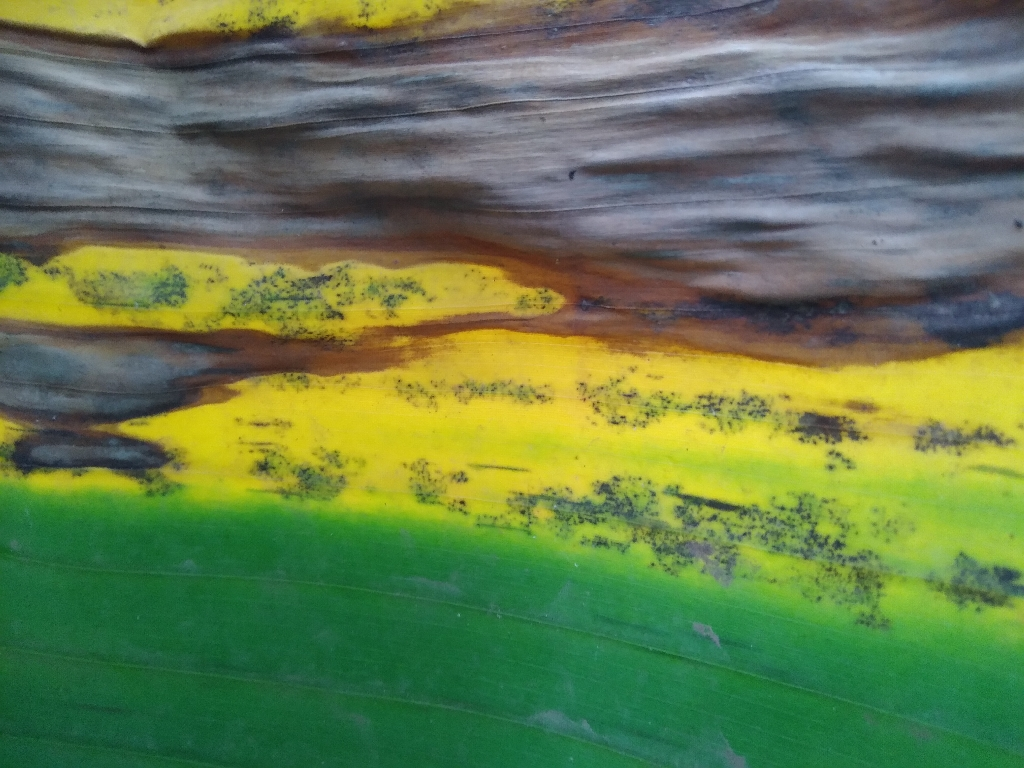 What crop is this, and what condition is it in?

banana, black sigatoka
